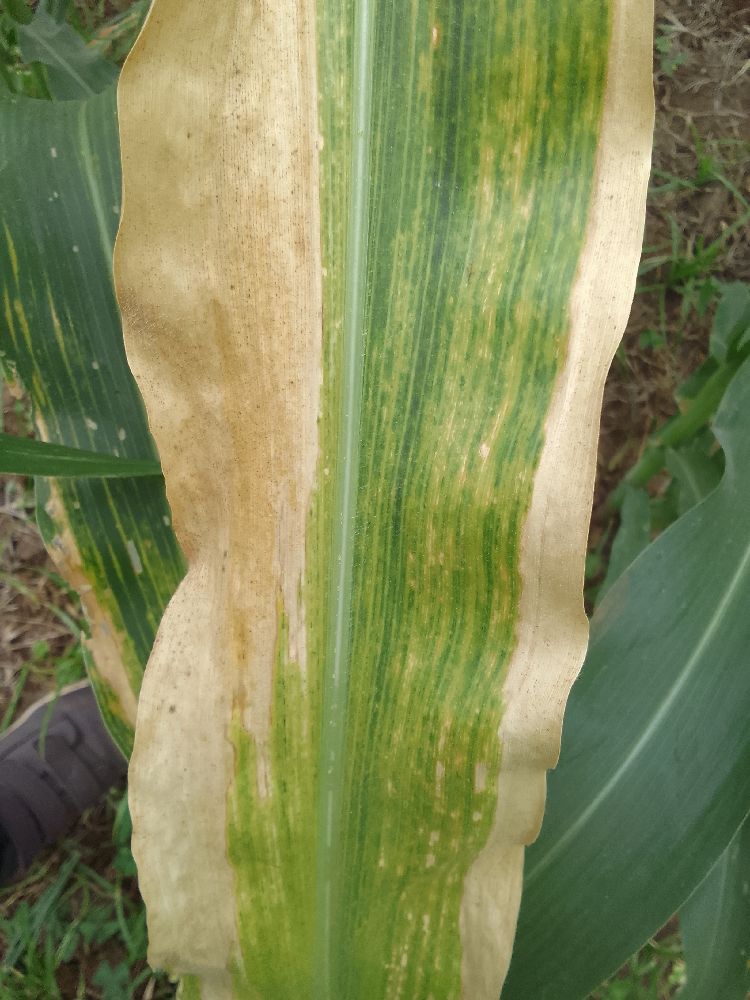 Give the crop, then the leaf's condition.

maize, maize lethal necrosis
